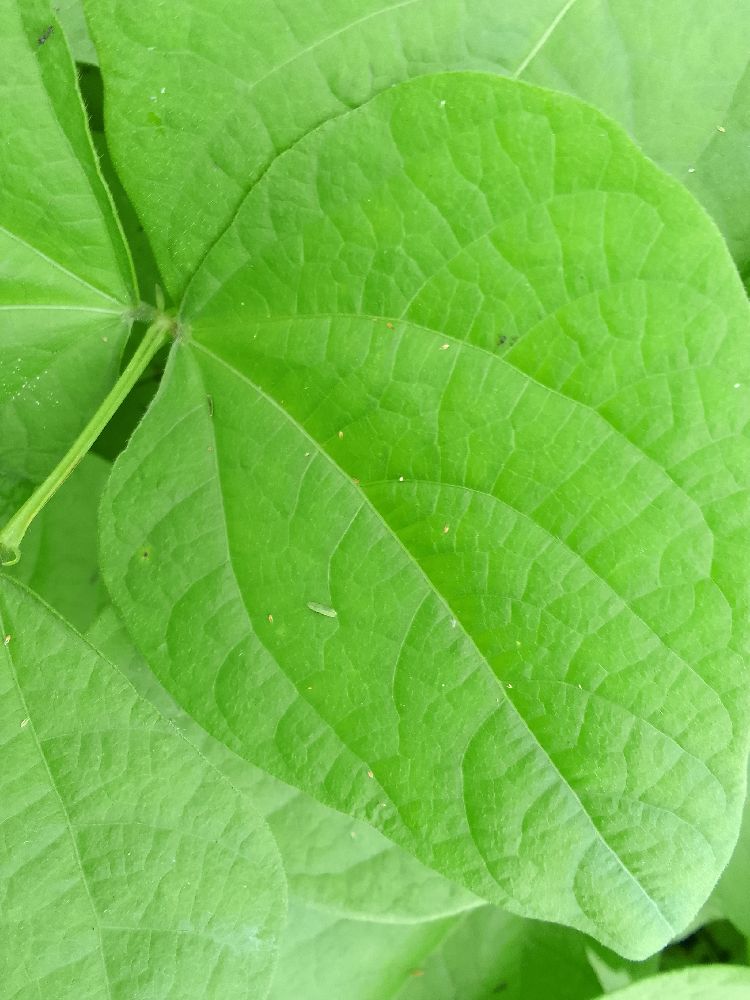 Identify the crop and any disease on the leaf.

common bean, healthy
